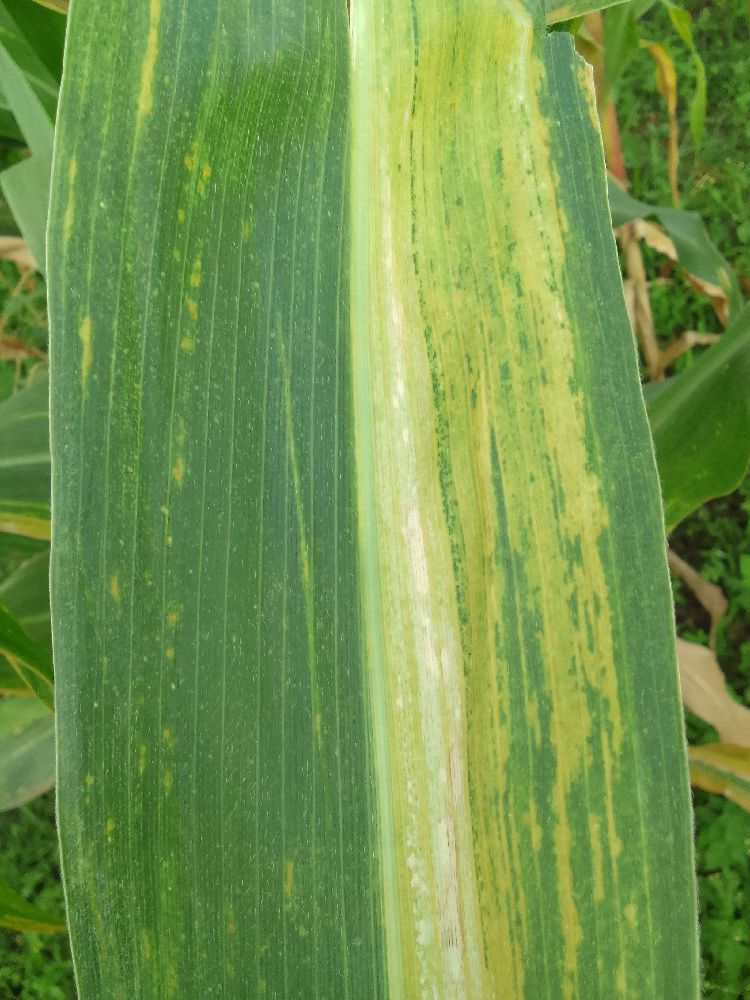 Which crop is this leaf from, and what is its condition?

maize, maize lethal necrosis
